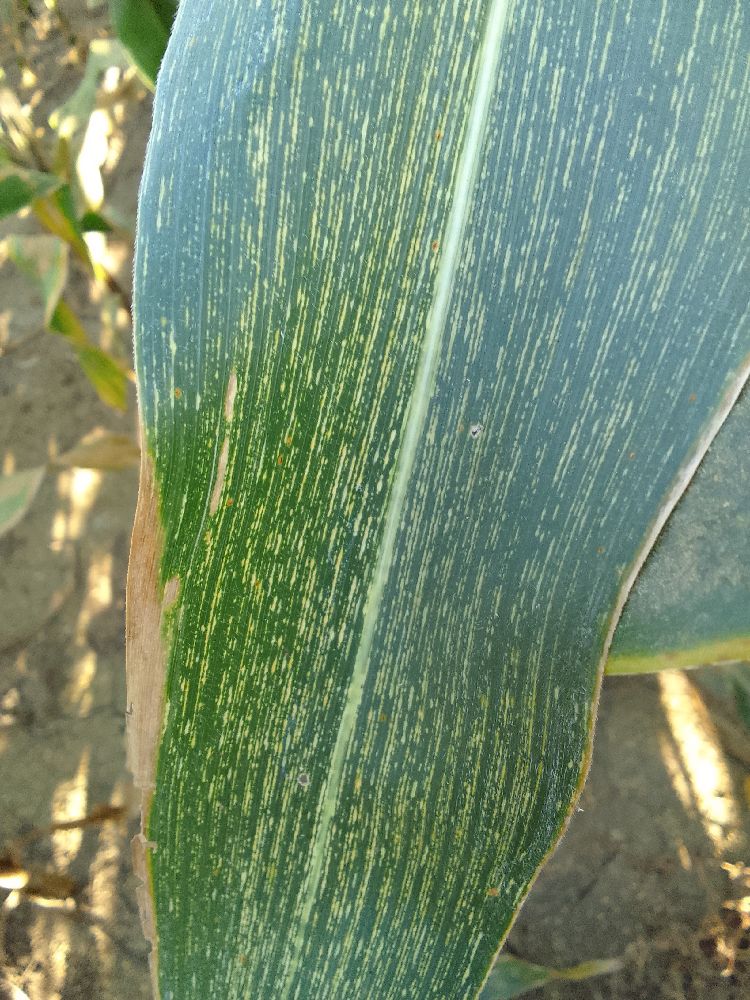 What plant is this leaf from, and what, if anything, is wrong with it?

maize, maize streak virus
